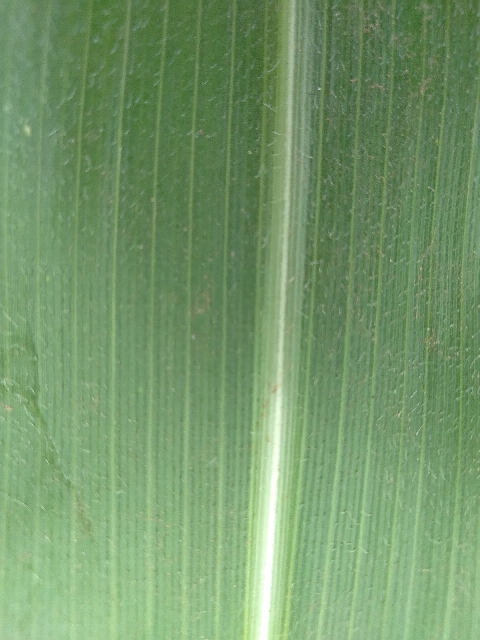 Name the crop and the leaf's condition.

maize, healthy
